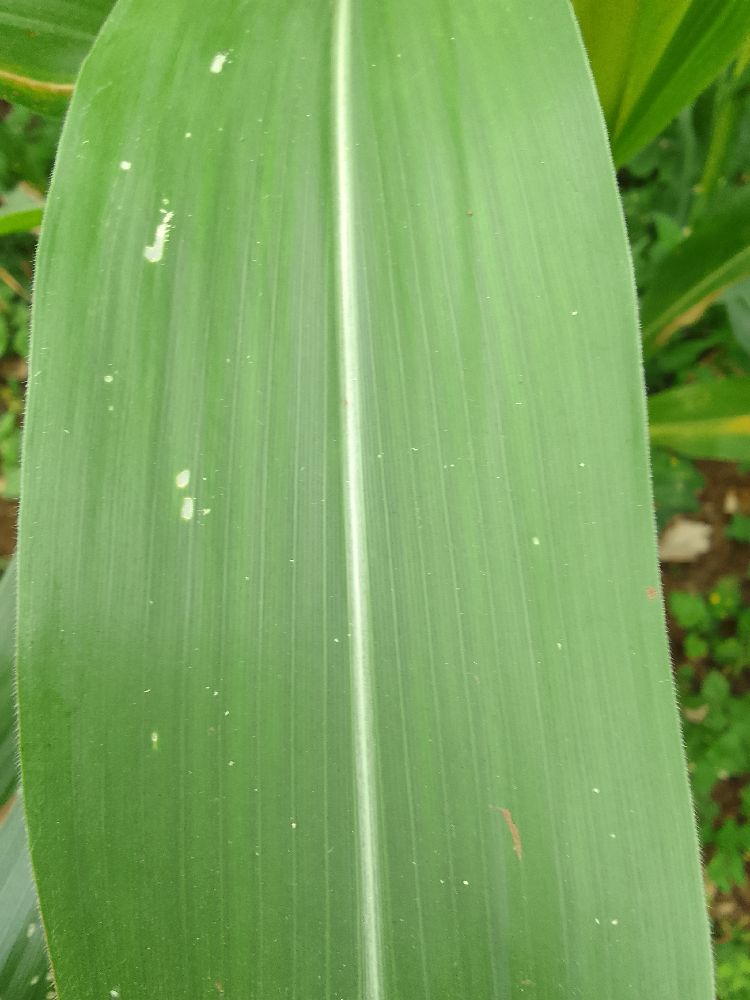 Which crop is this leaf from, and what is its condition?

maize, healthy
